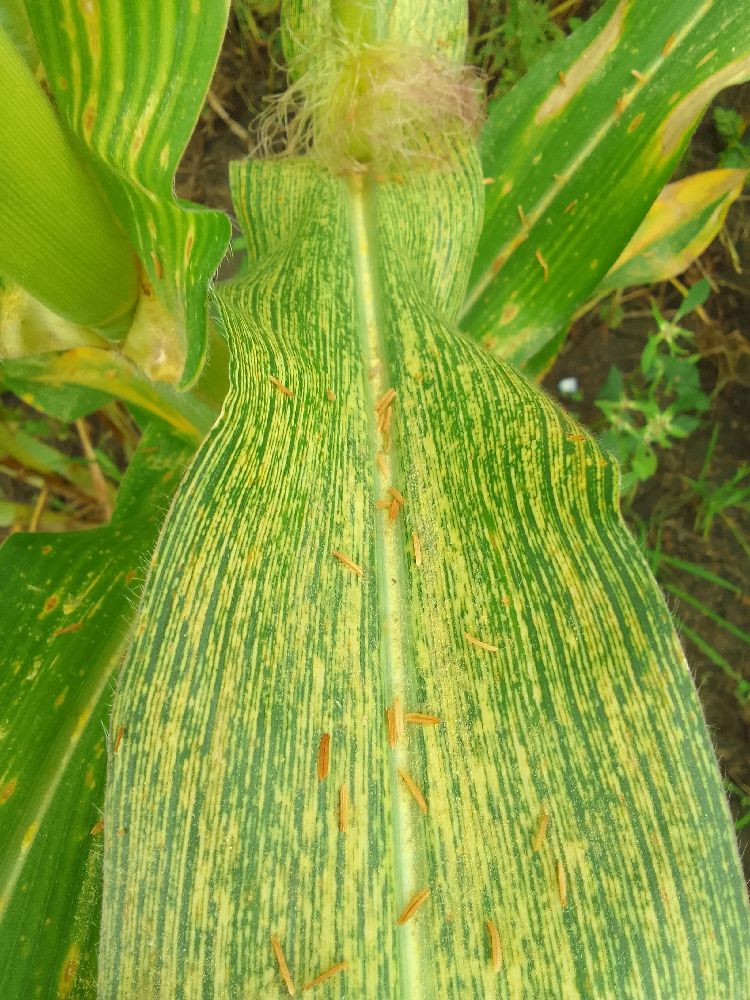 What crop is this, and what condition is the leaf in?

maize, maize streak virus
